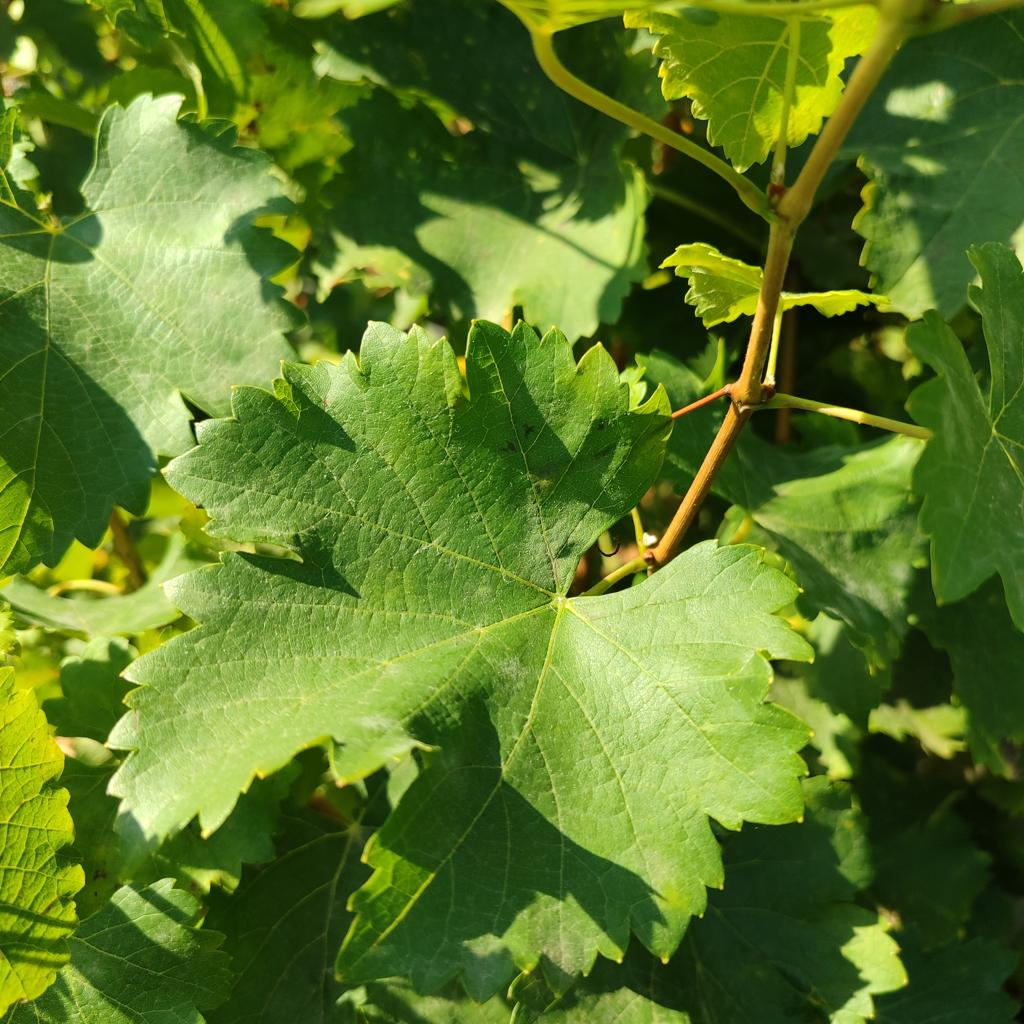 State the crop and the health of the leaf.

grapevine, powdery mildew
